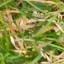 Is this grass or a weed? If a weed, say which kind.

grass
